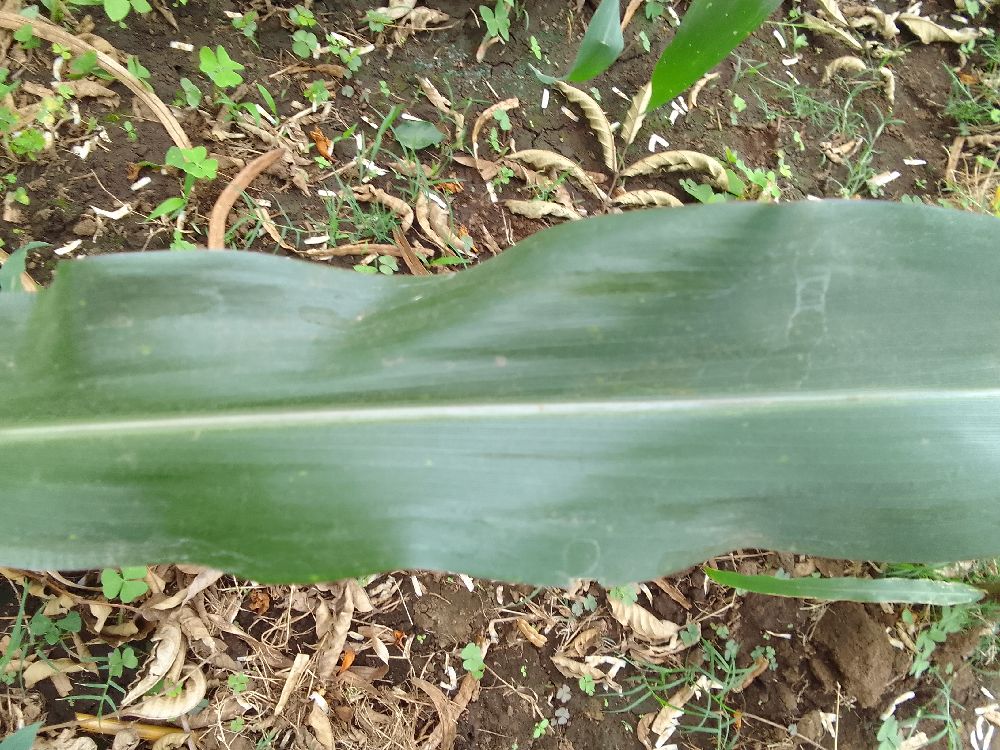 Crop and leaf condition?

maize, healthy
